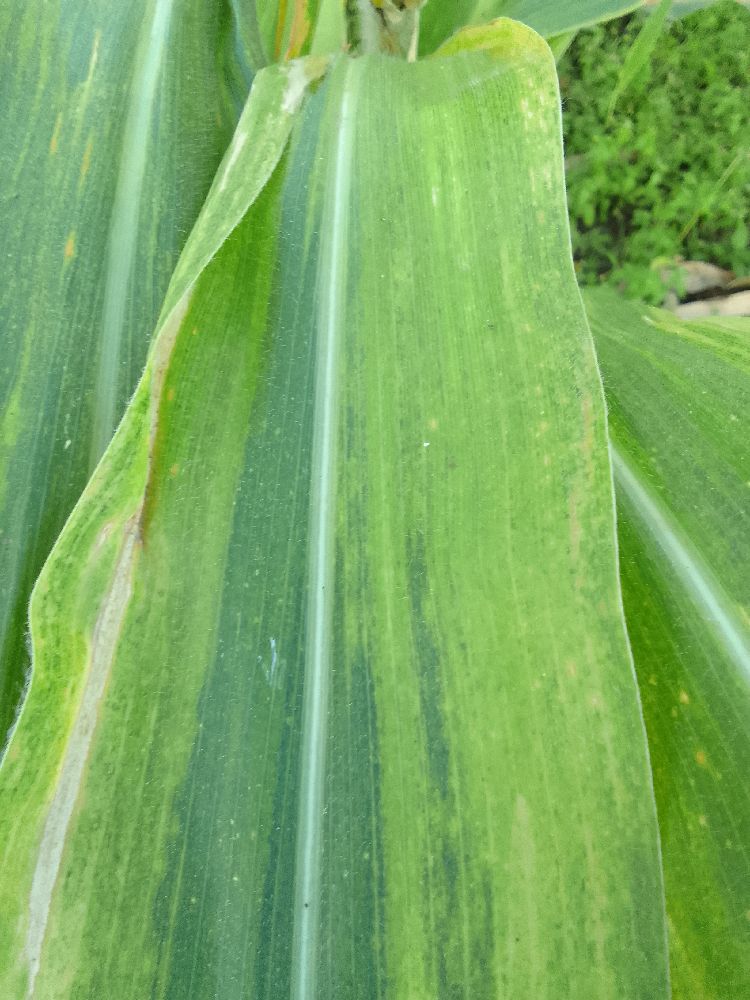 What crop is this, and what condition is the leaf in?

maize, maize lethal necrosis
